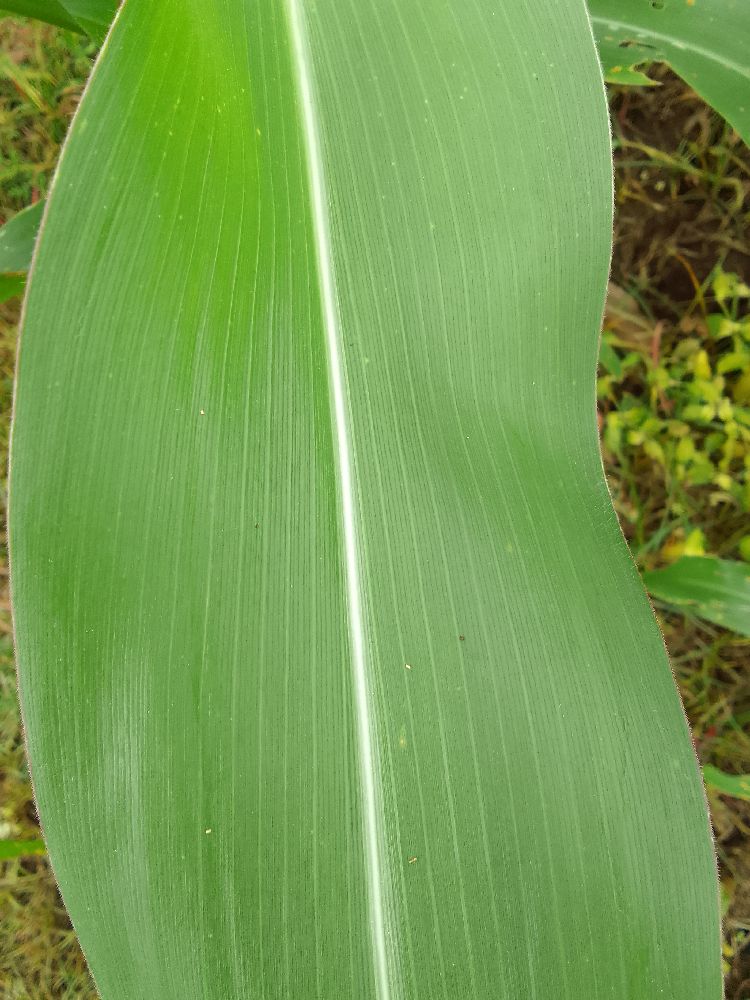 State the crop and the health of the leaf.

maize, healthy
